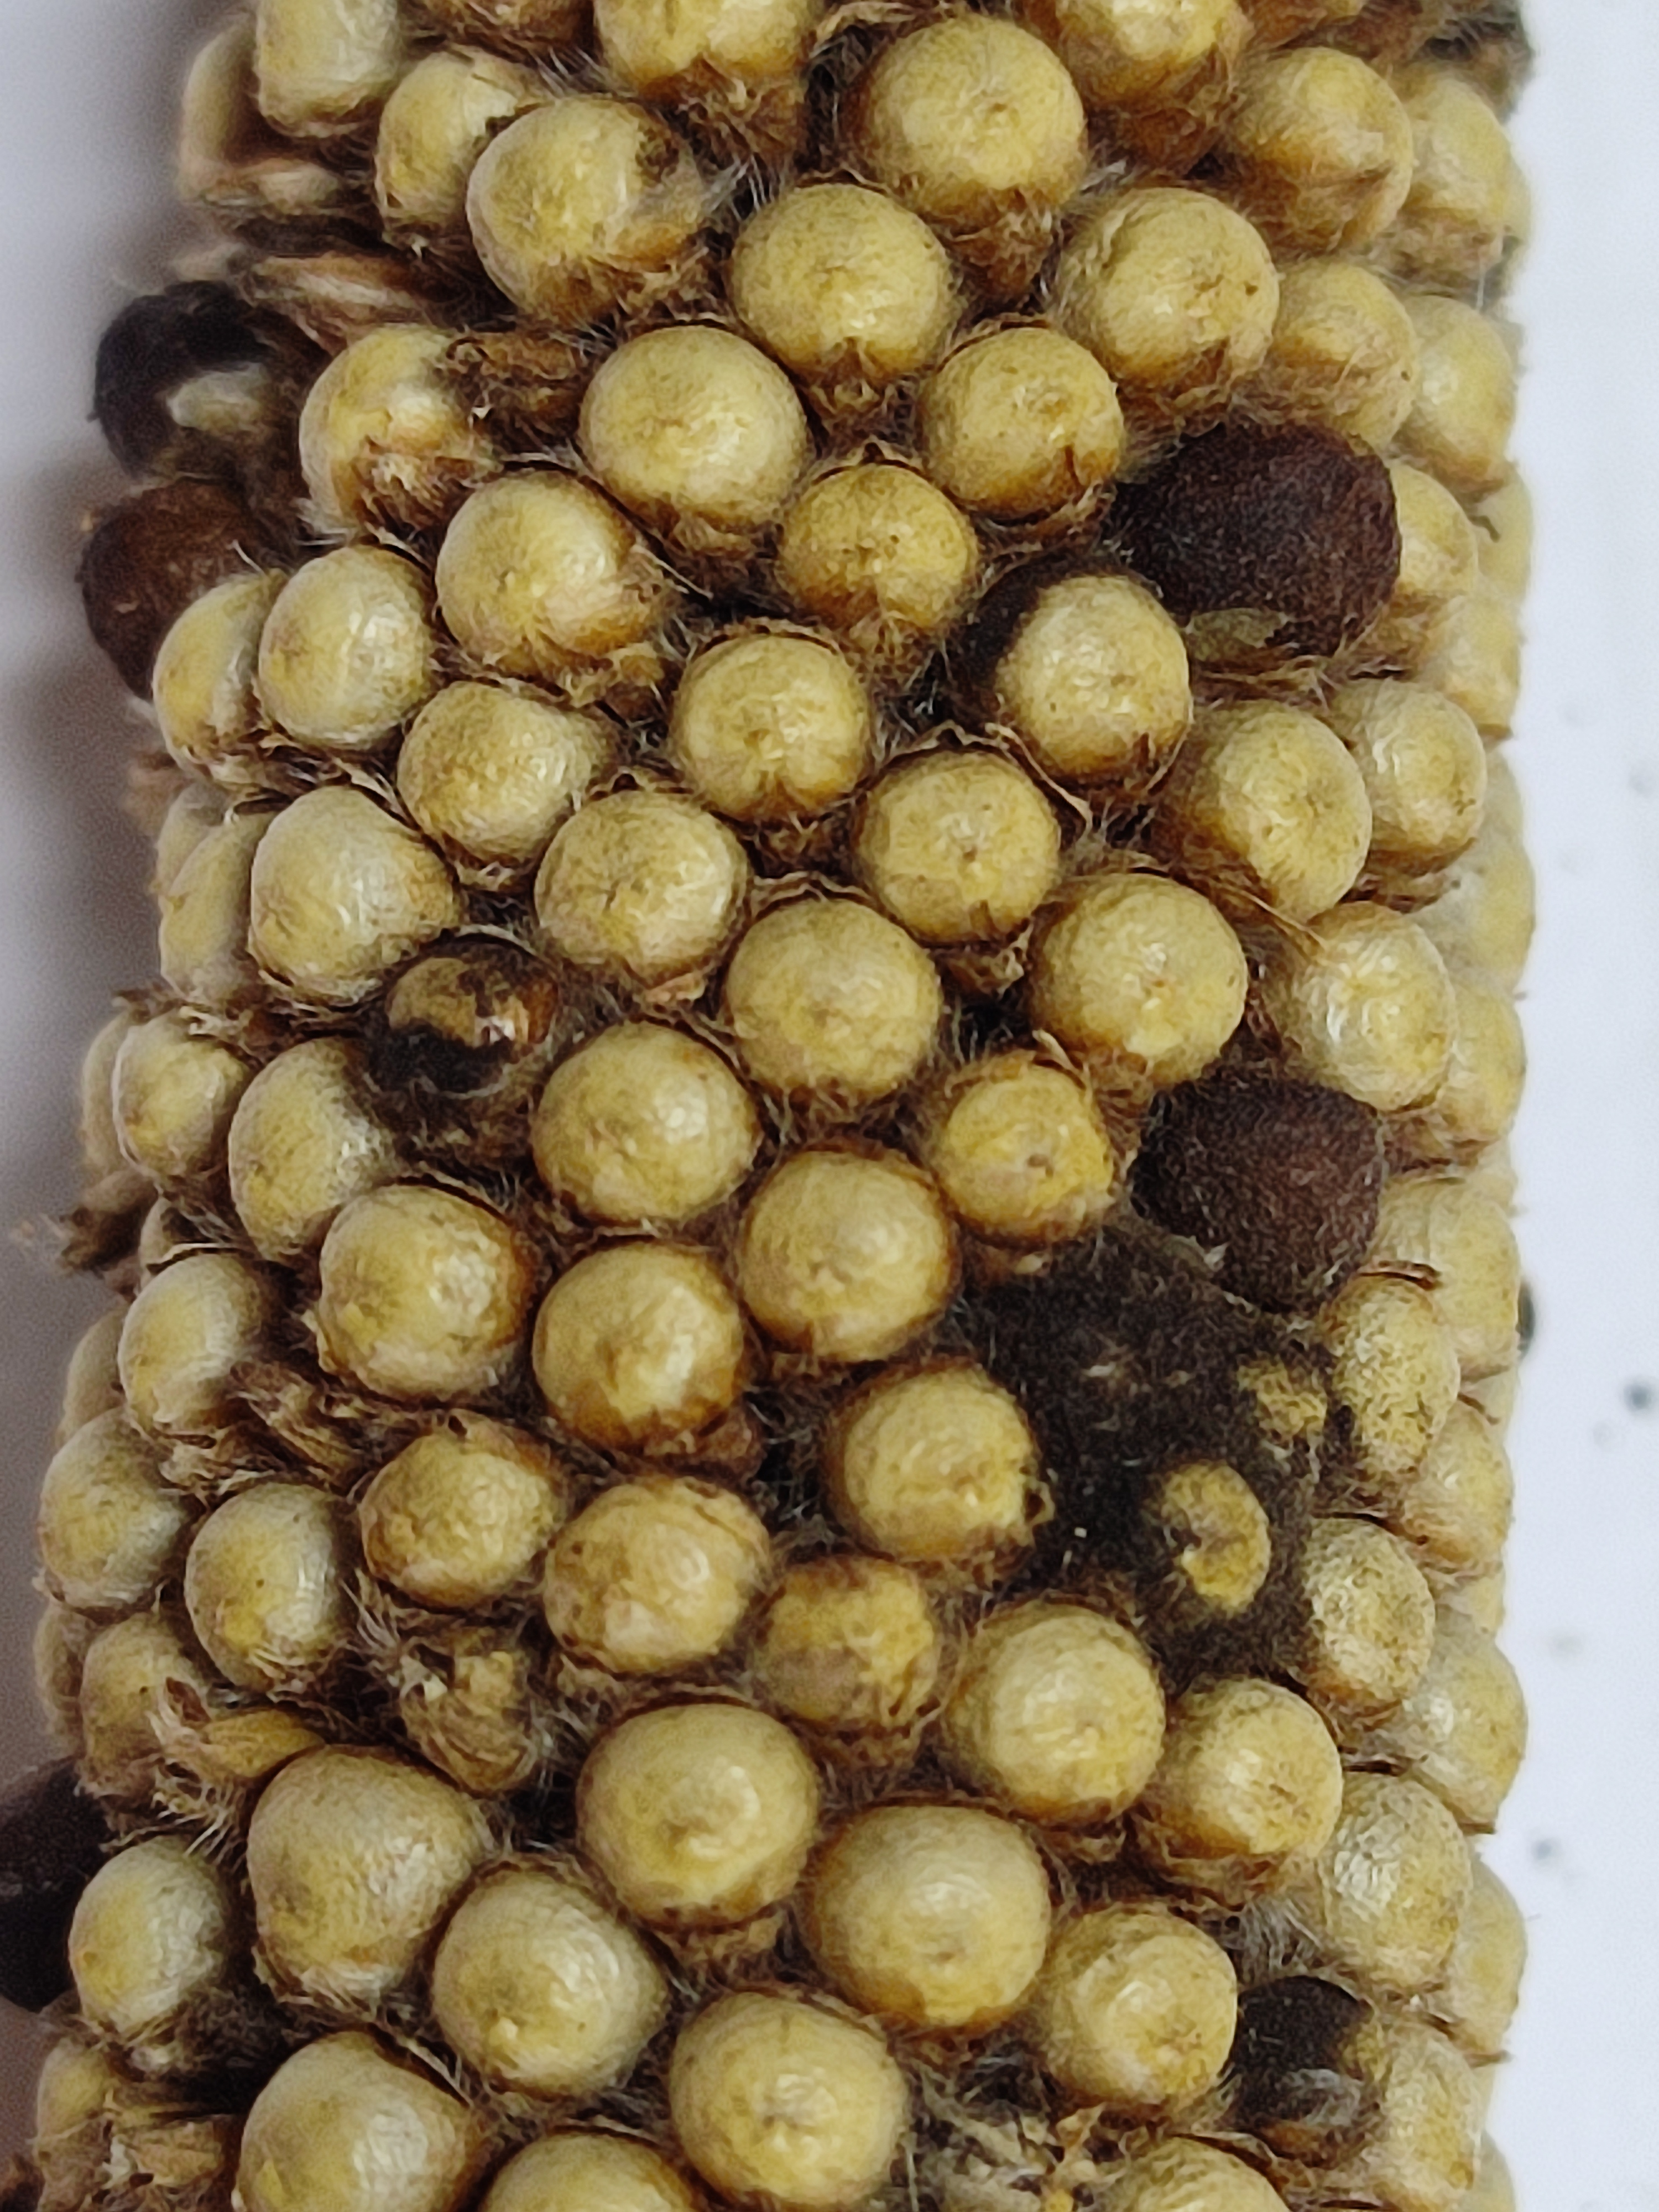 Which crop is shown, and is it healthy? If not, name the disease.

pearl millet, smut
